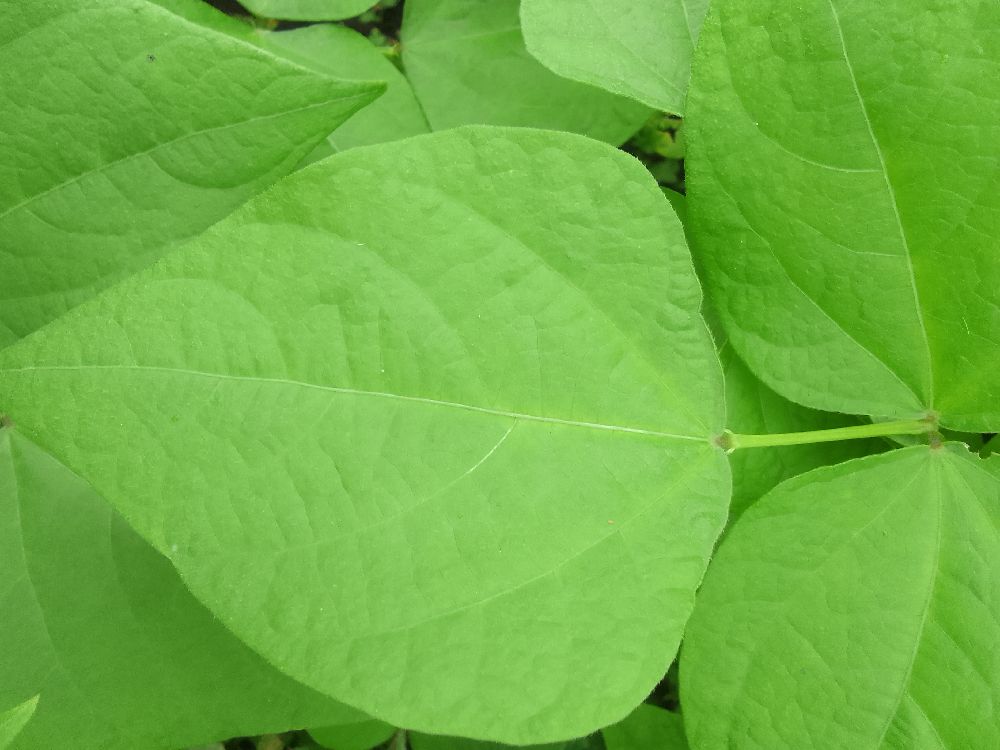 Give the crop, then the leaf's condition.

common bean, healthy
